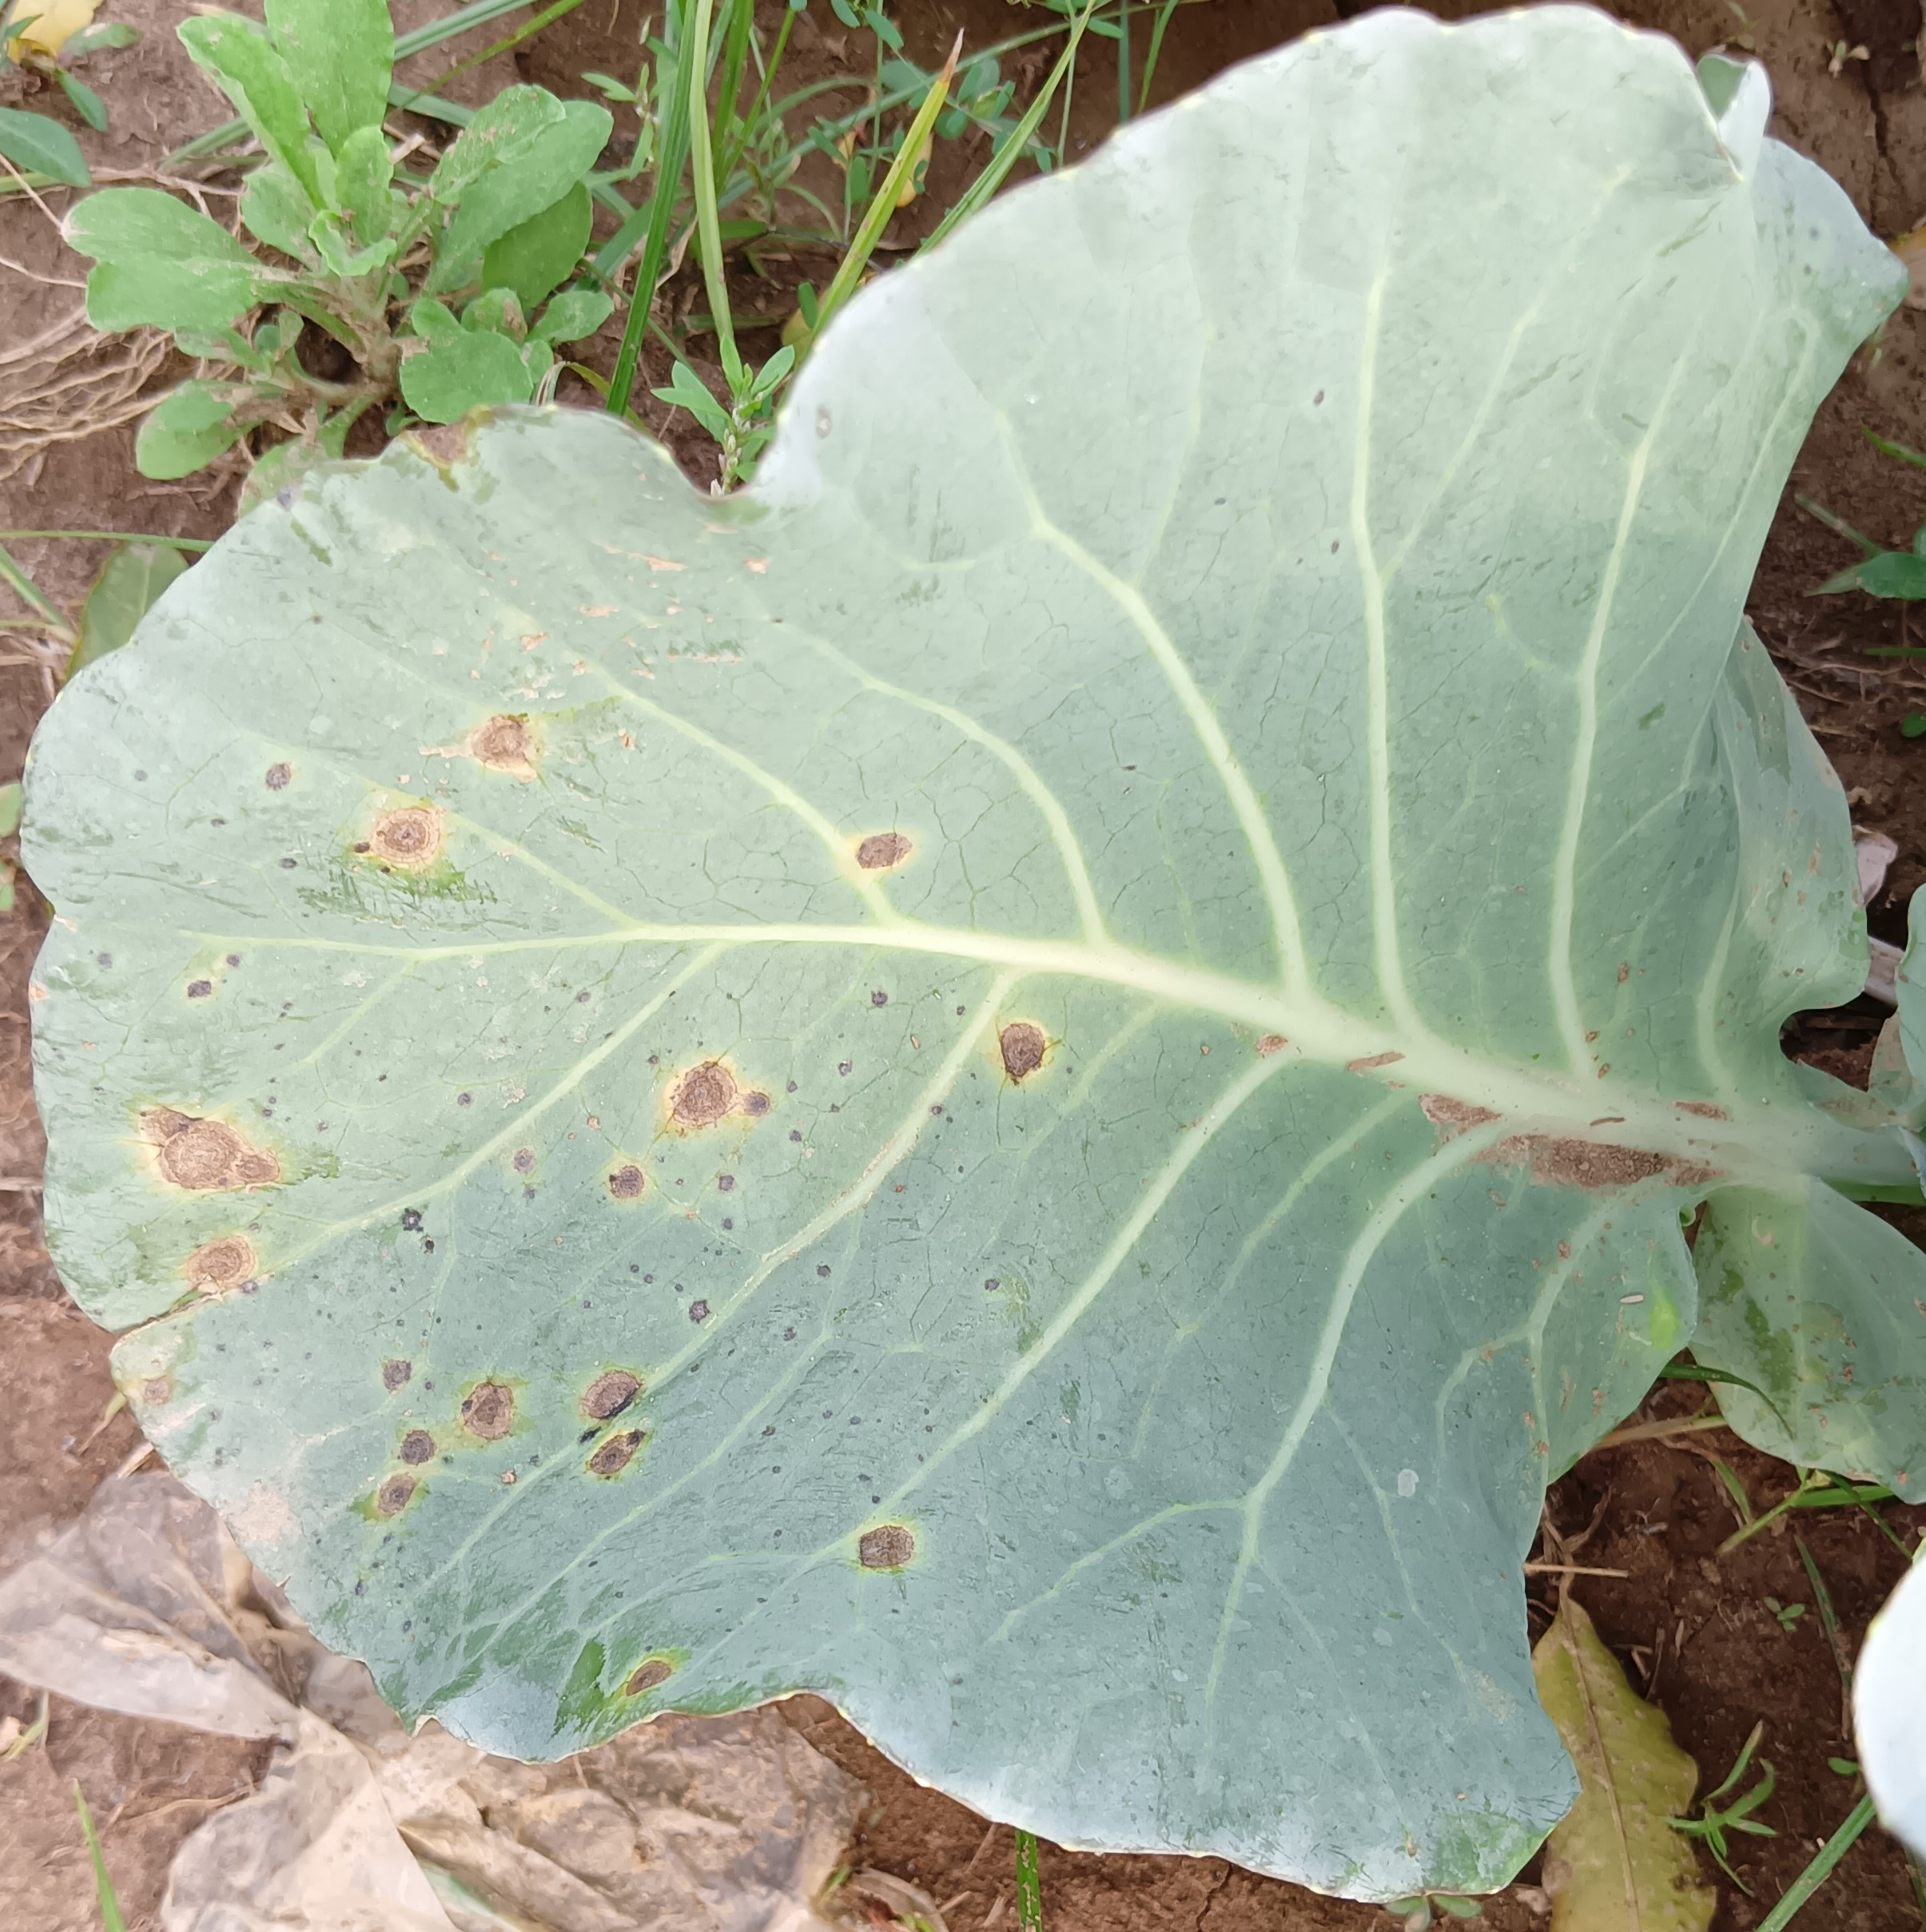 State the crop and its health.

cabbage, alternaria
